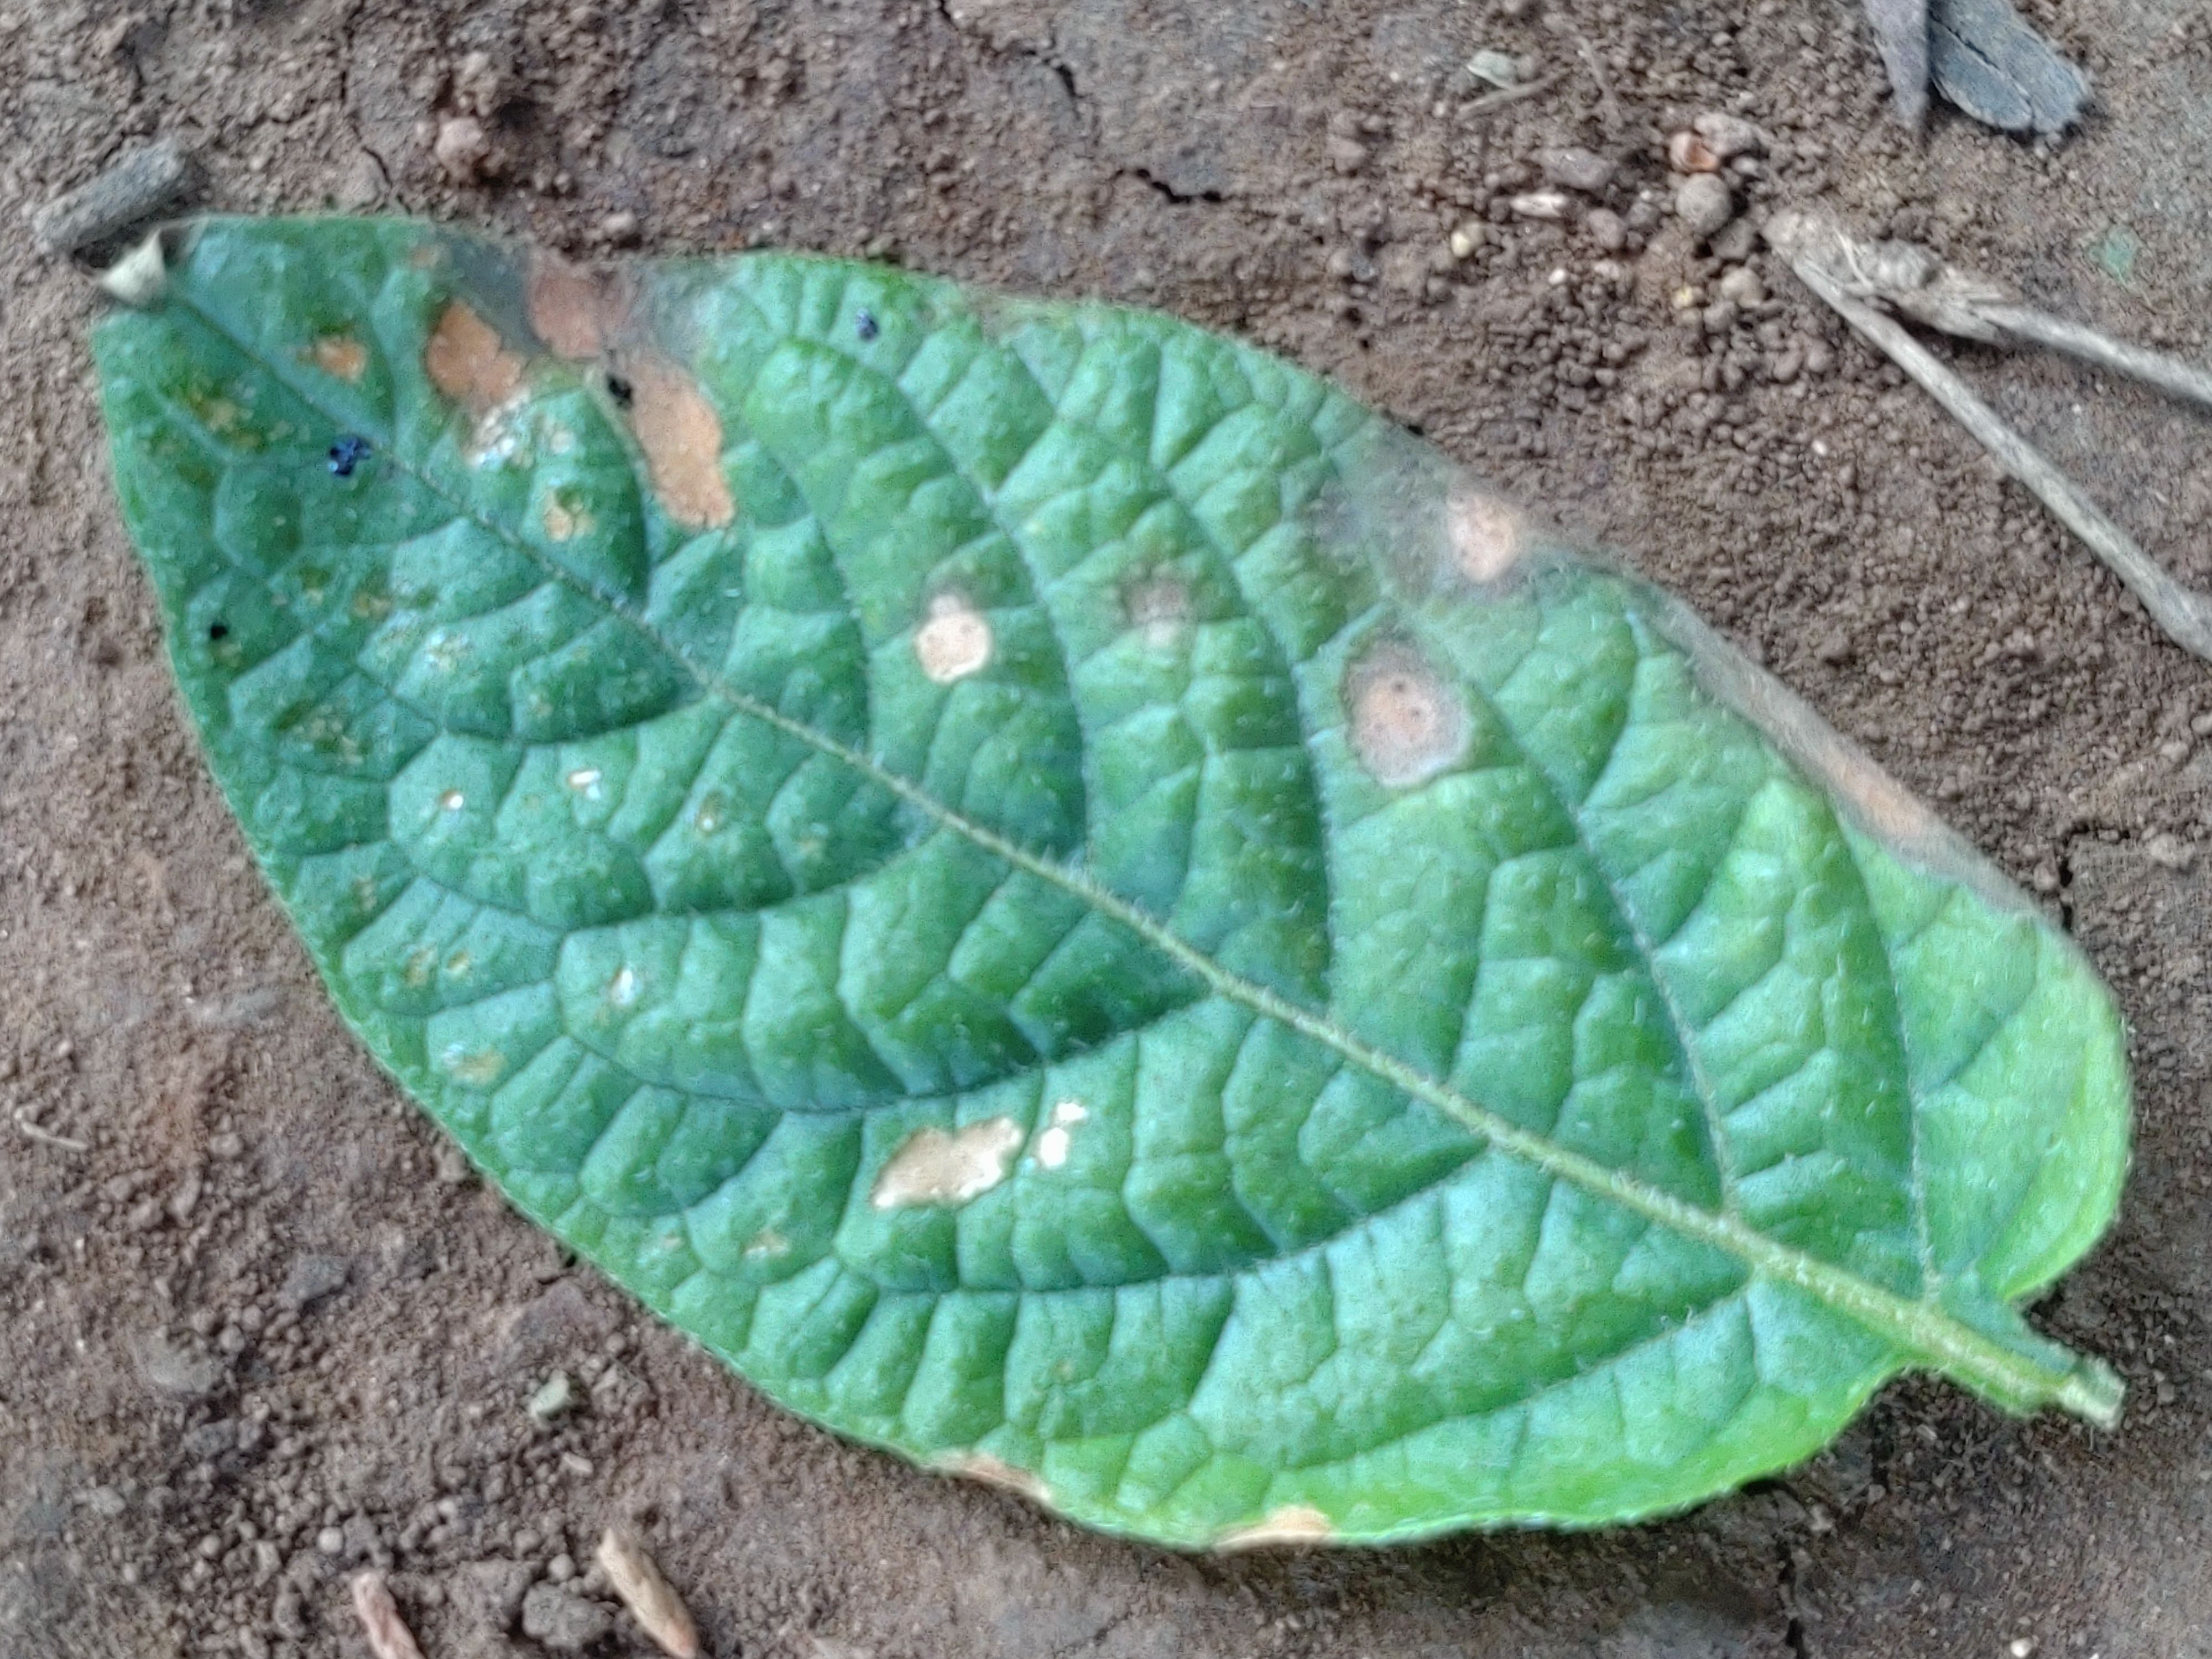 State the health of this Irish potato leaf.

early blight
